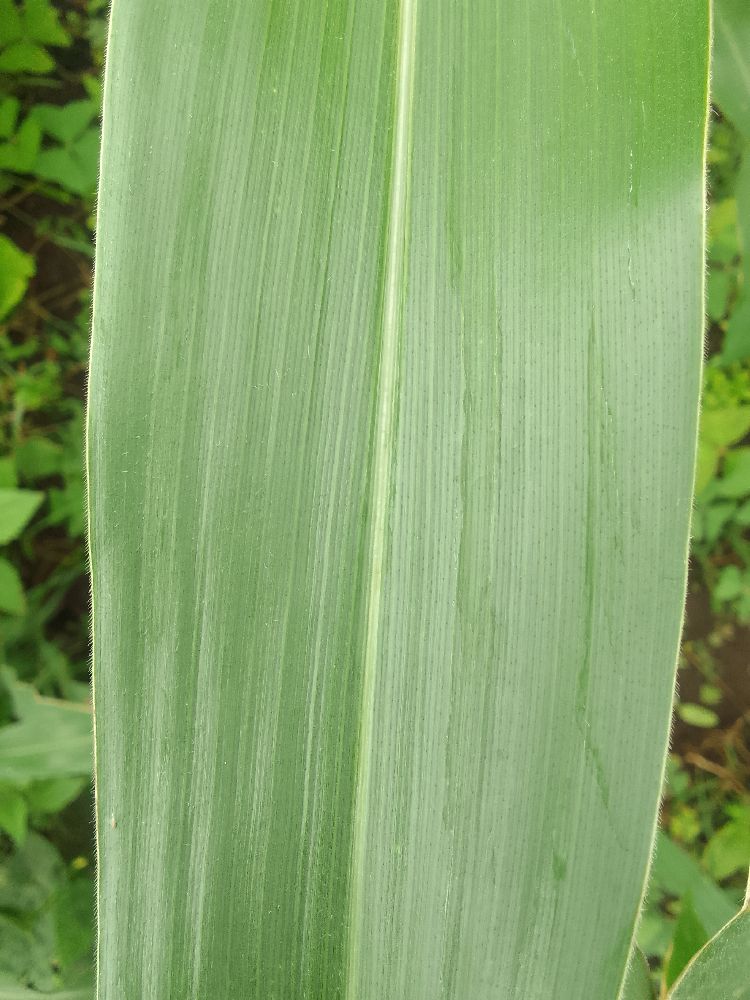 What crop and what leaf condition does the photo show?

maize, healthy
